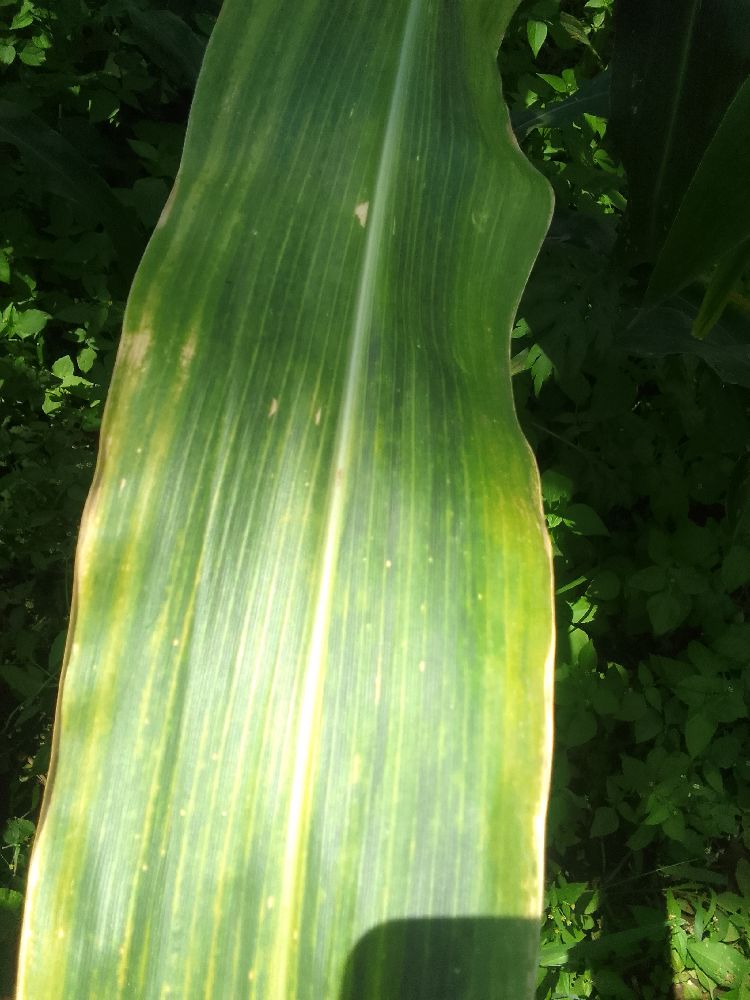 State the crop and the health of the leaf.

maize, maize lethal necrosis
